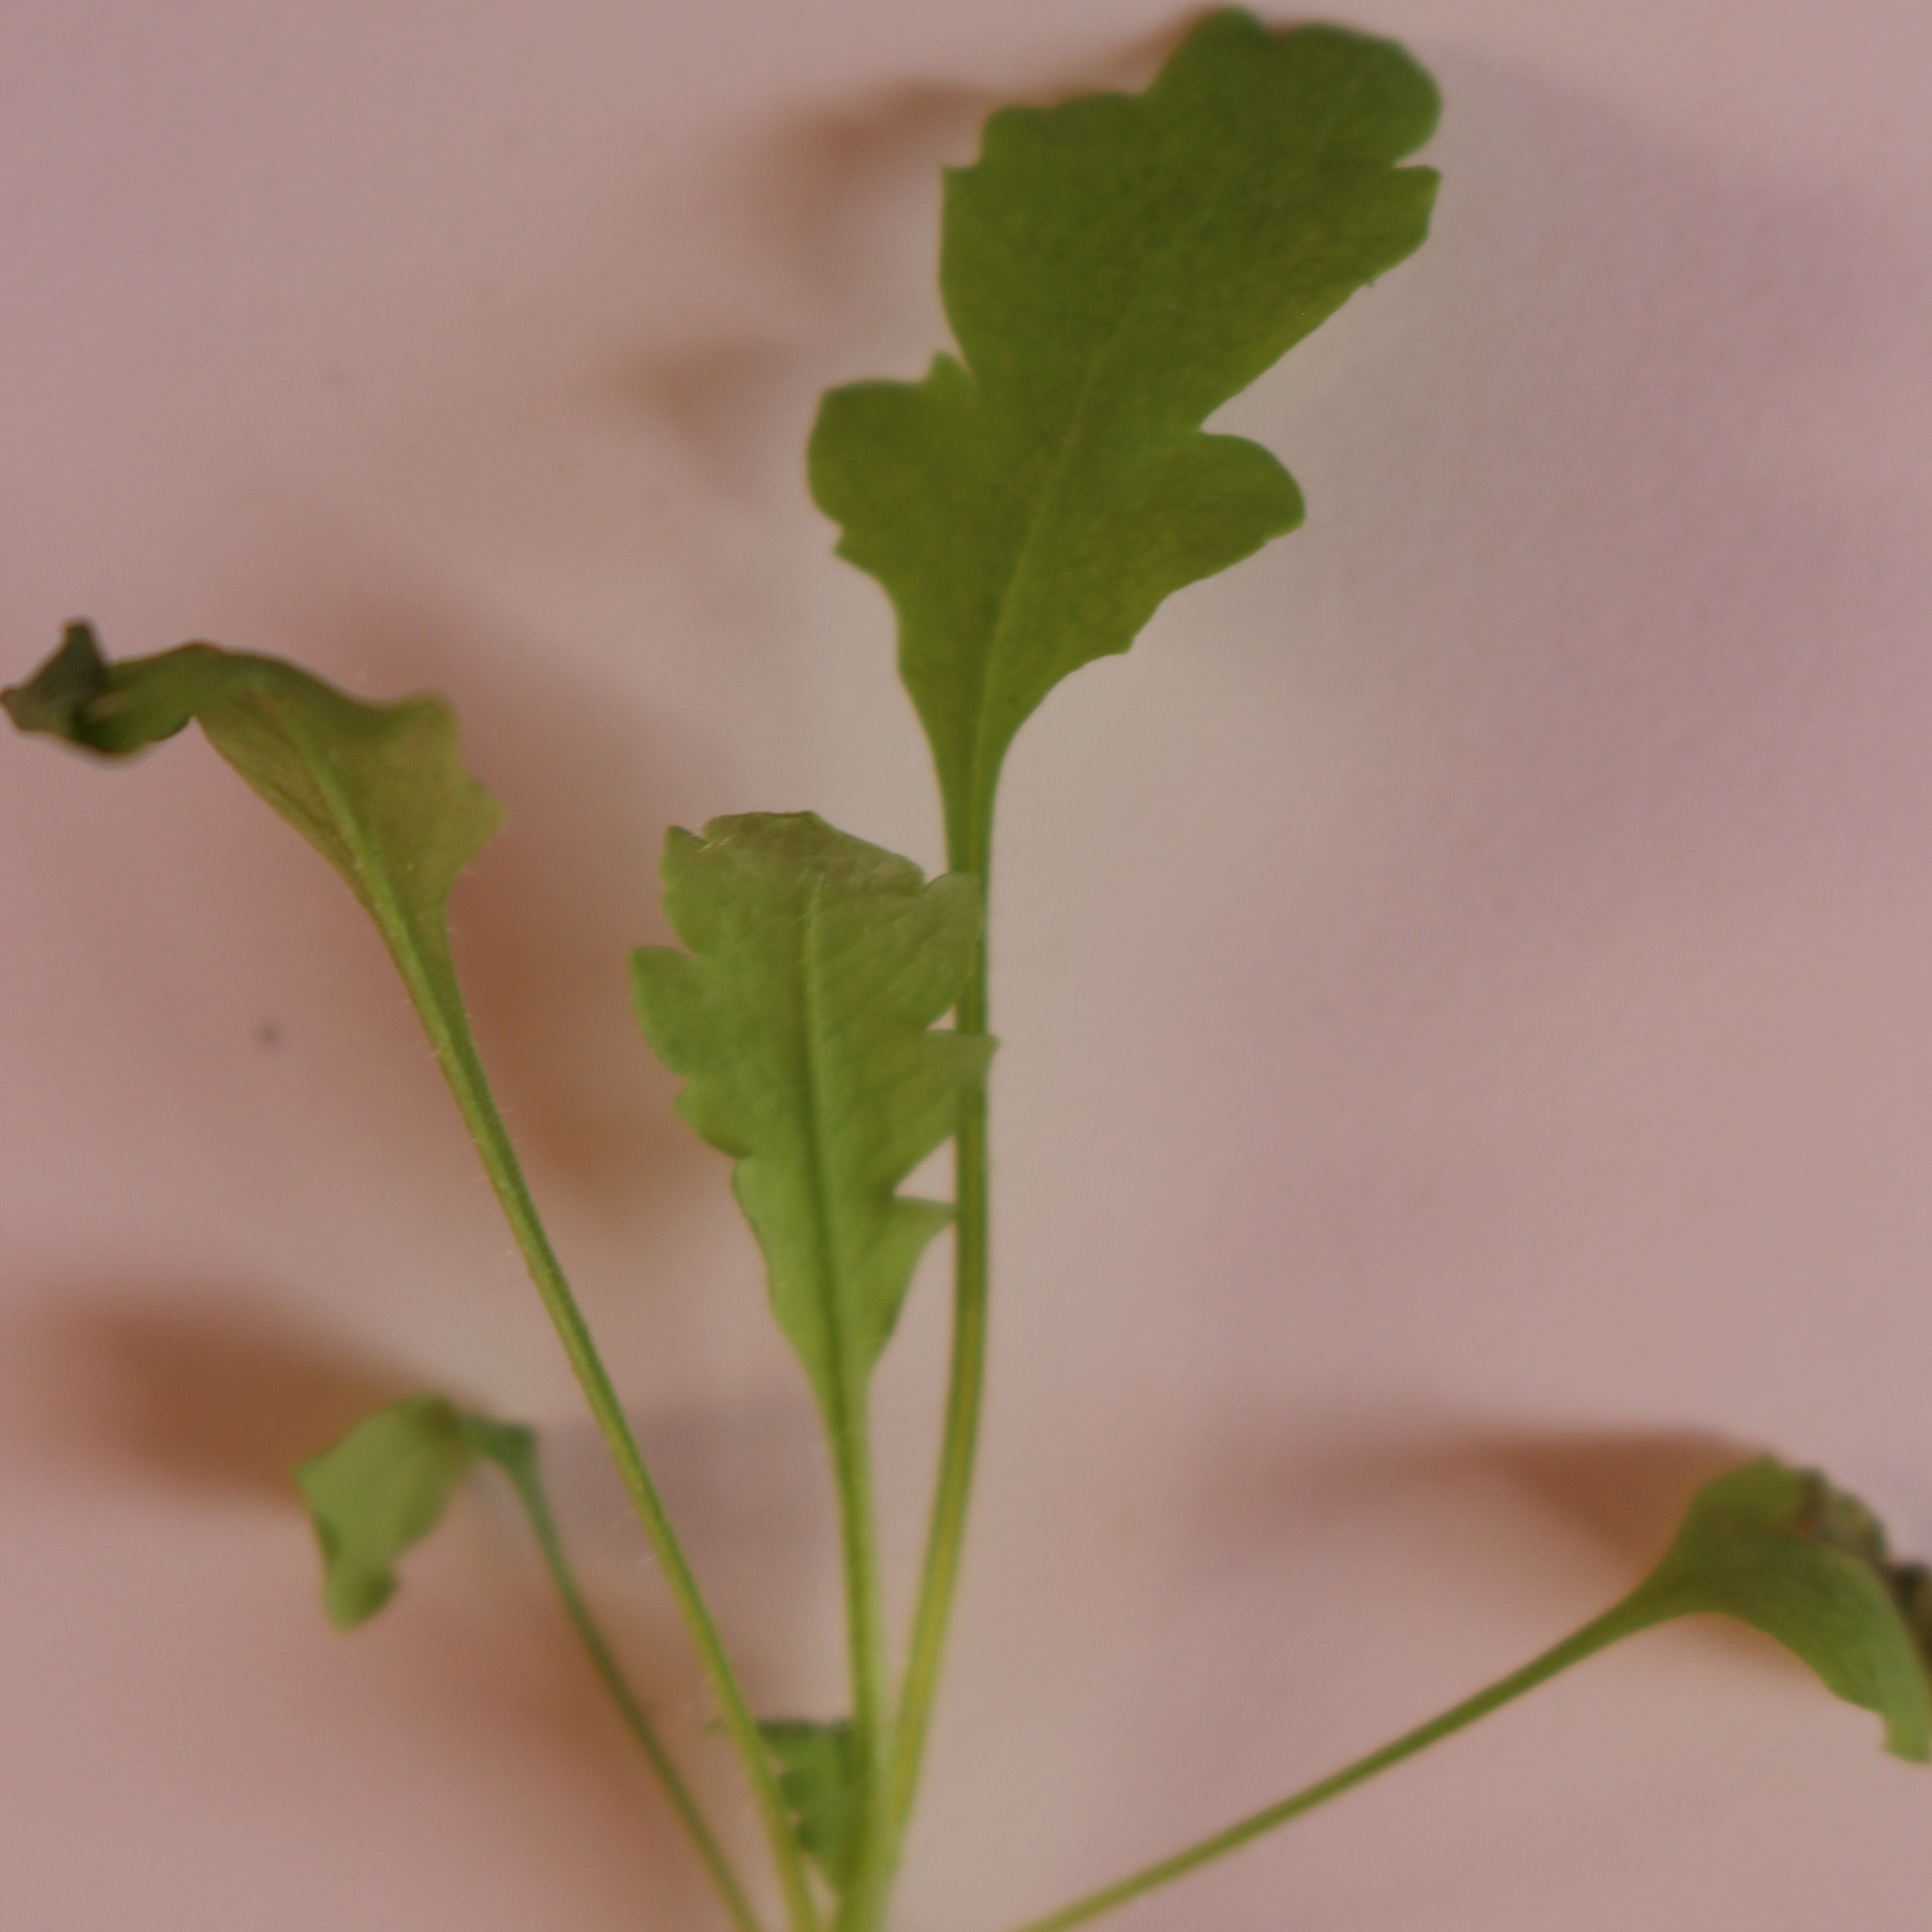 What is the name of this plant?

Papaver rhoeas
